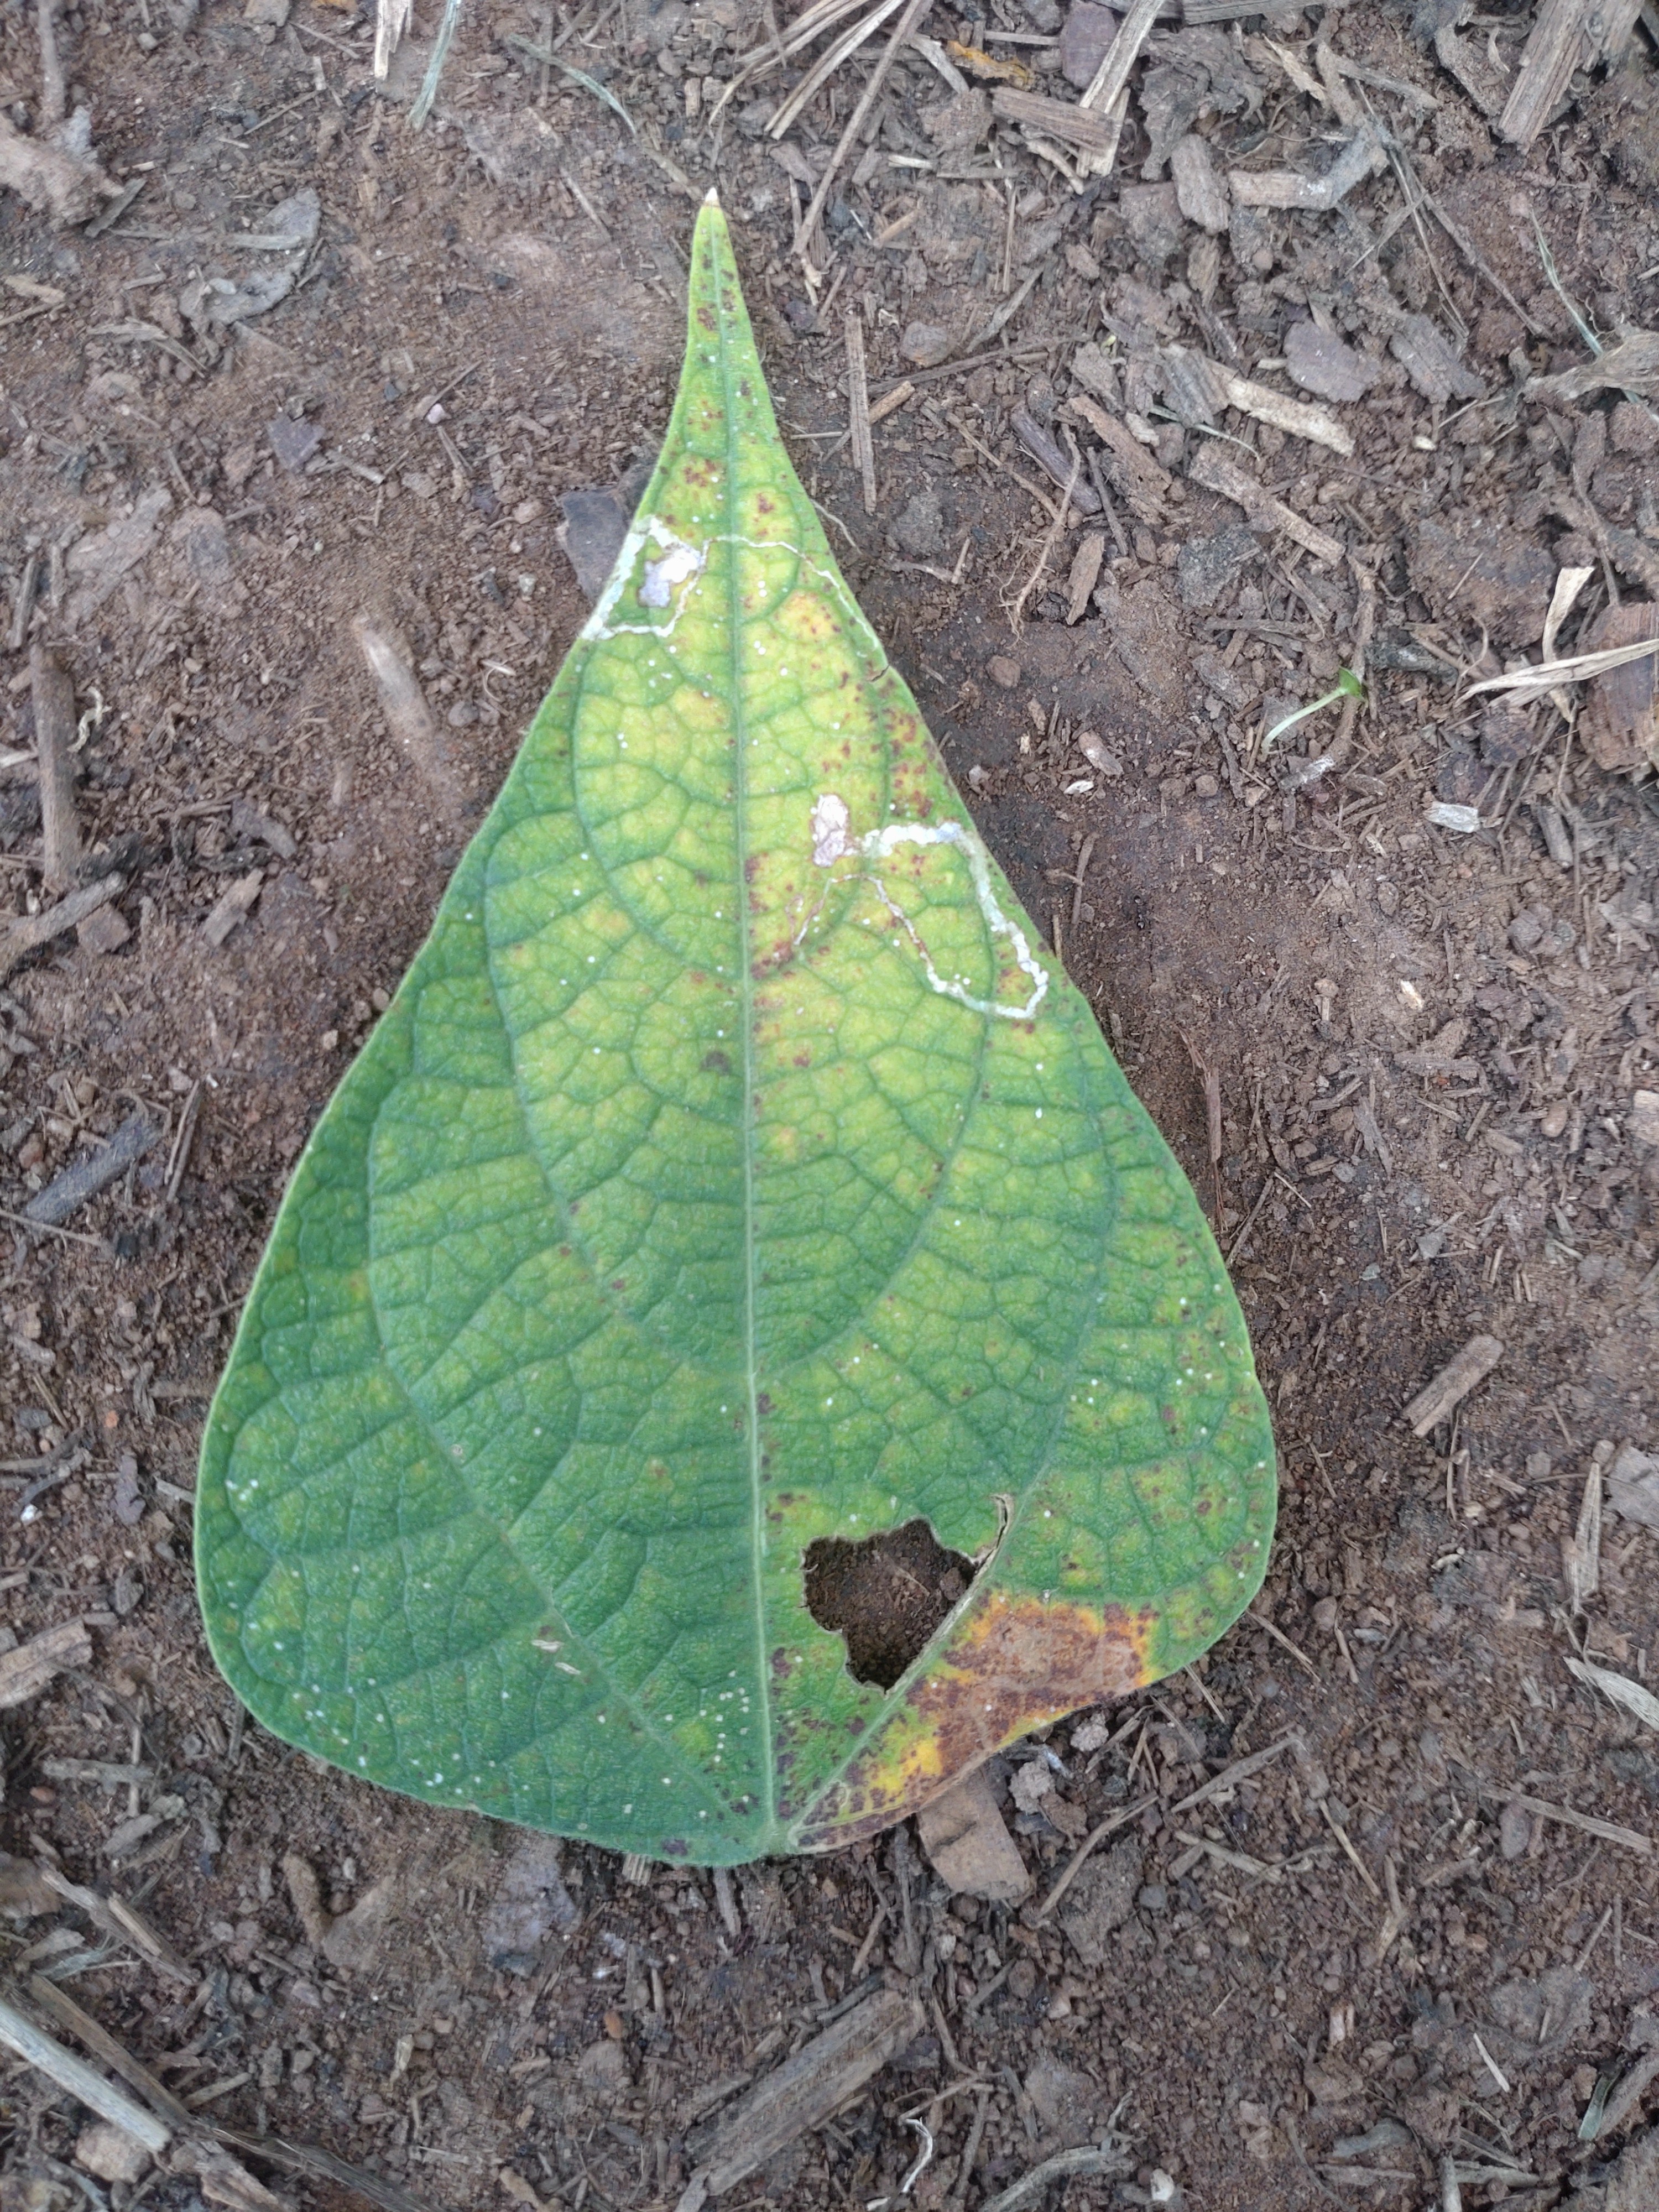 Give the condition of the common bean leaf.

rust
